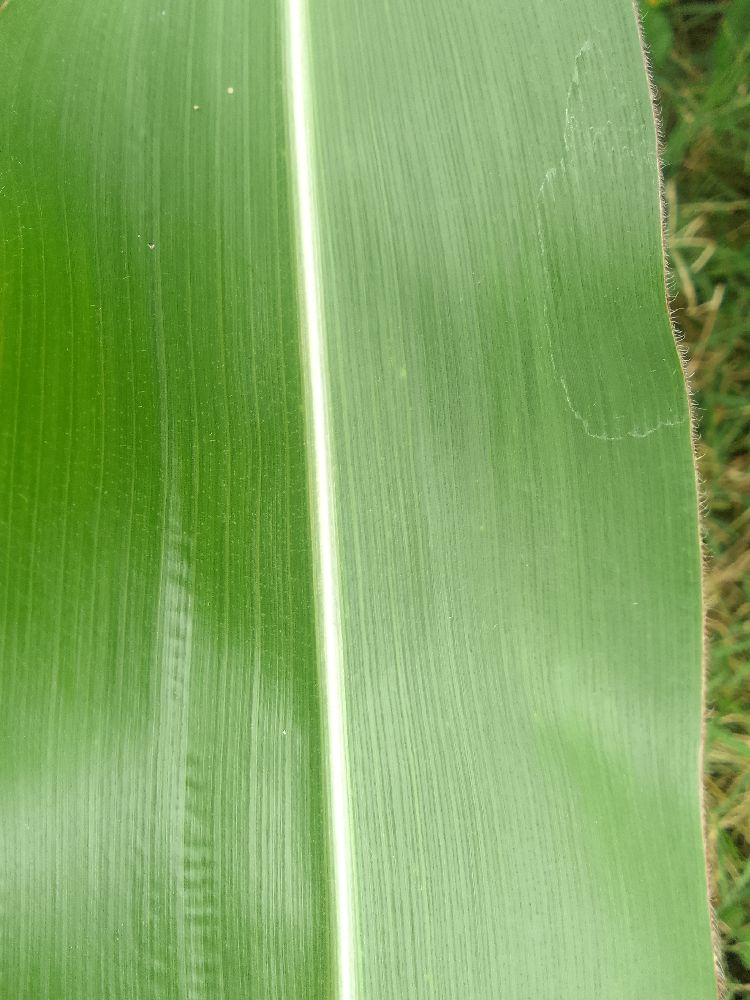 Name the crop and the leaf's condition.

maize, healthy
